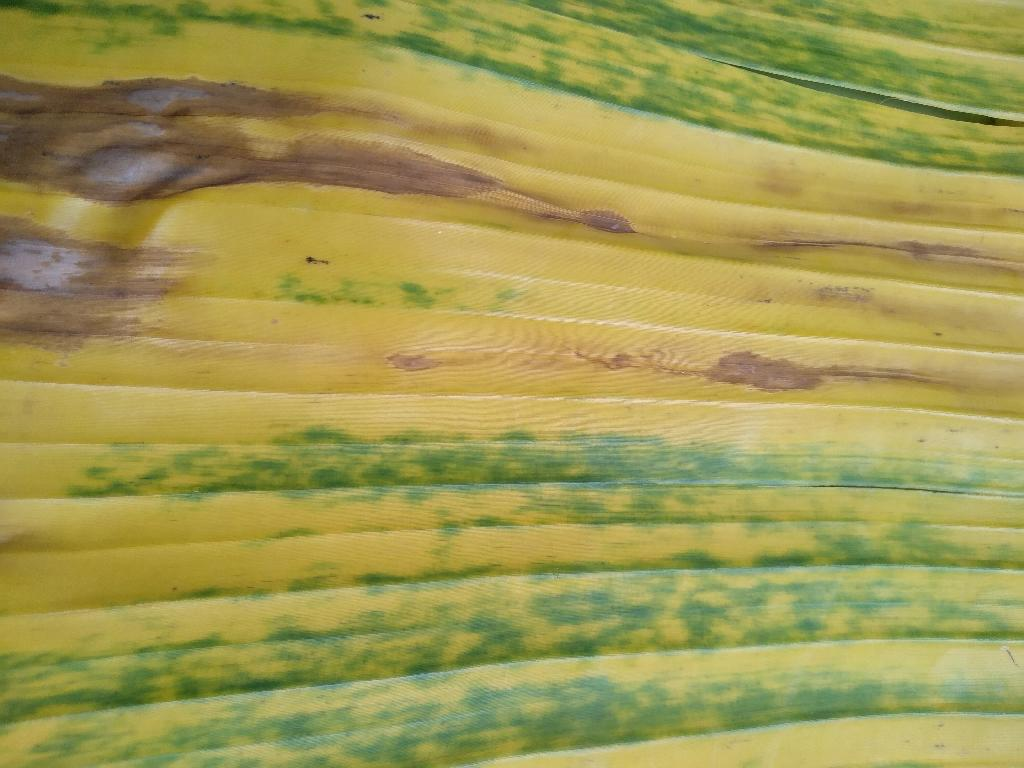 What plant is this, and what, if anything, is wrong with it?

banana, fusarium wilt race 1
